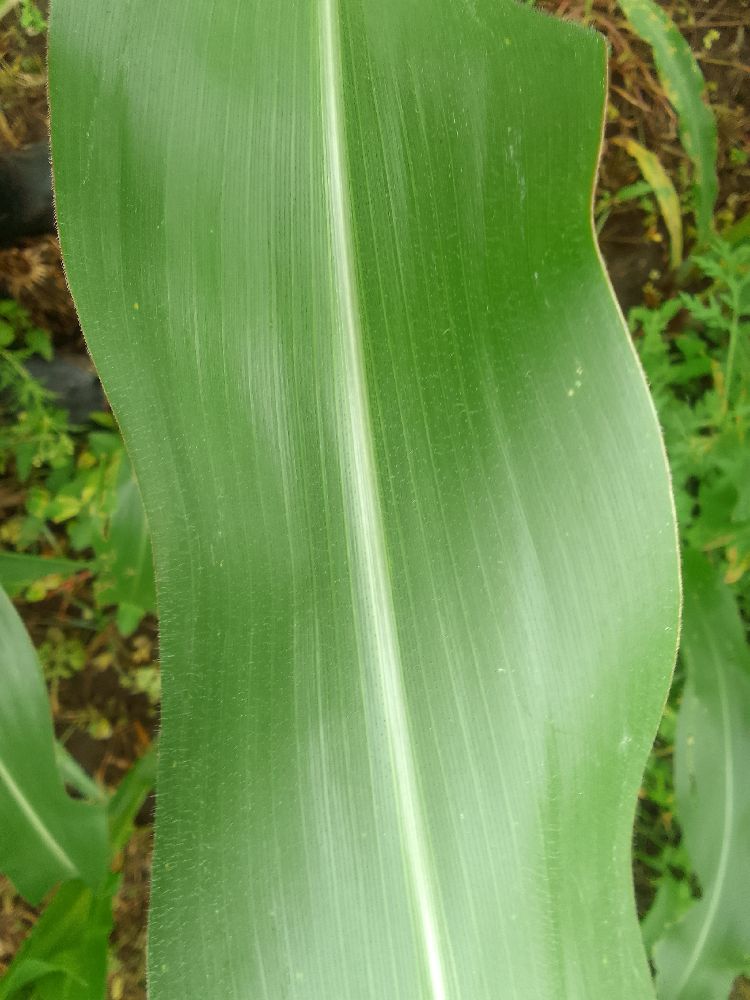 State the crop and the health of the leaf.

maize, healthy
